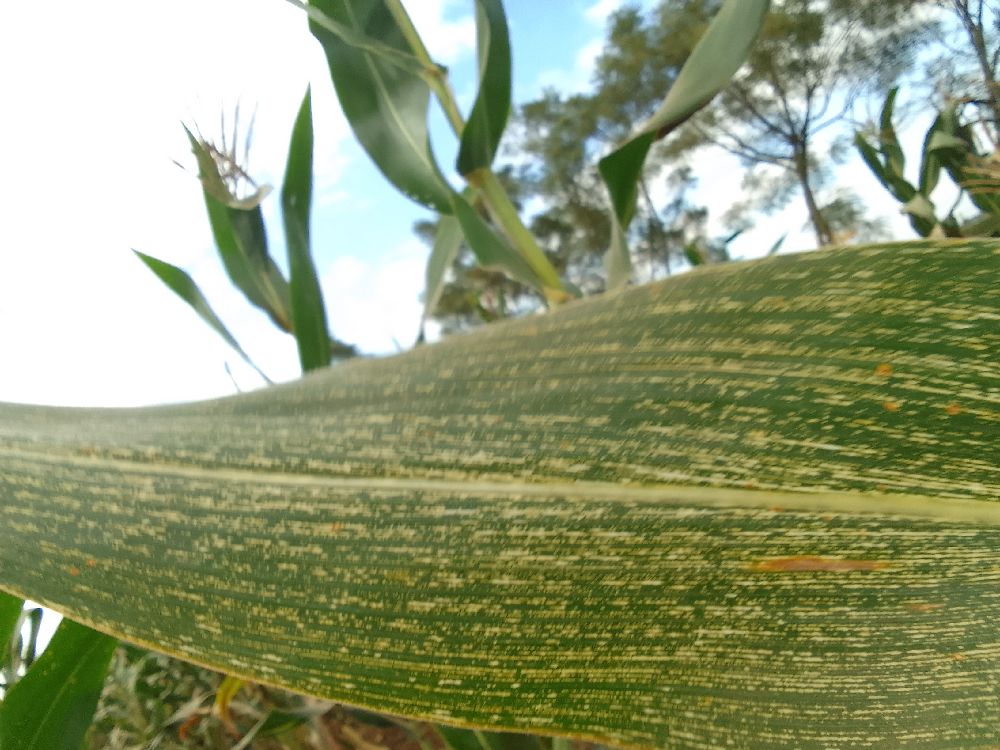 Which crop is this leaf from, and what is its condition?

maize, maize streak virus
